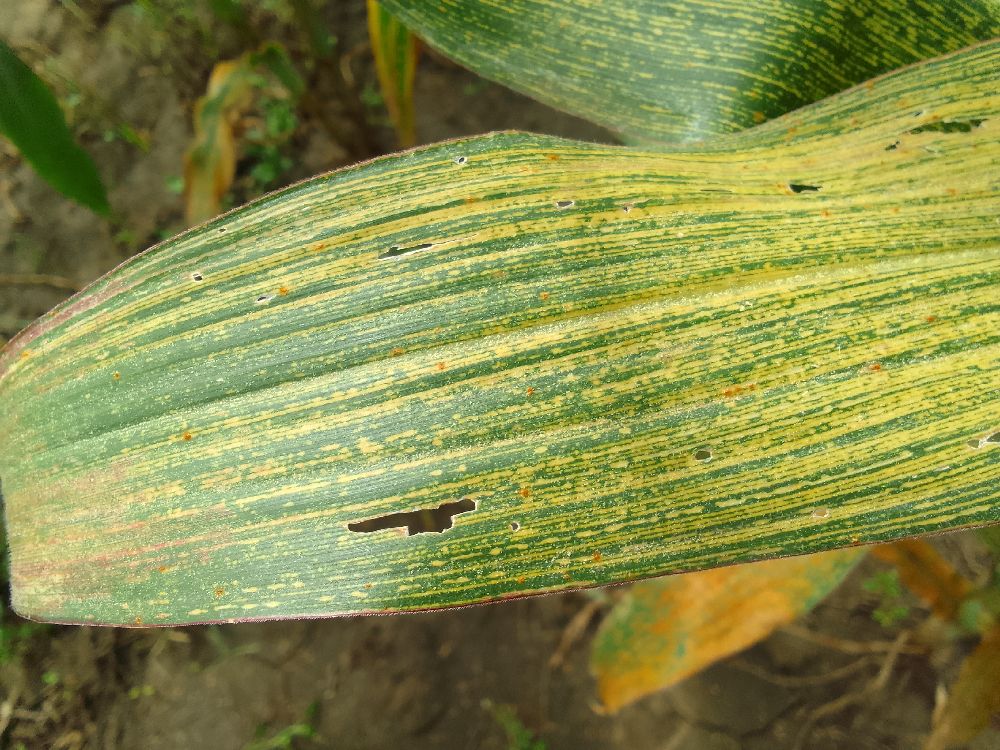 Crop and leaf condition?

maize, maize streak virus
